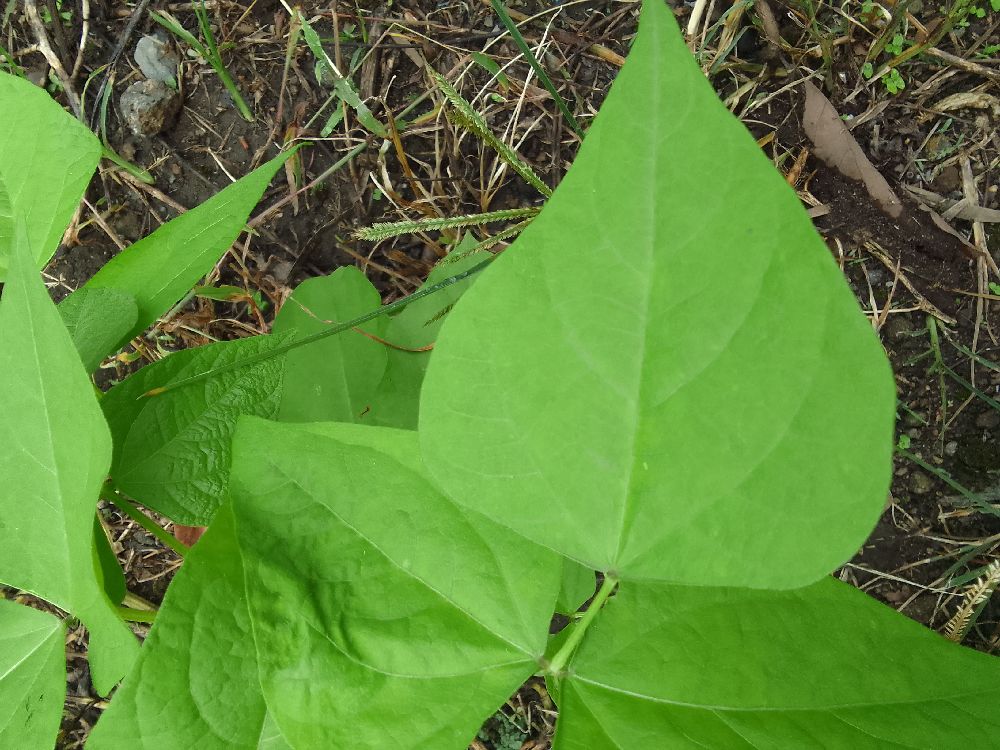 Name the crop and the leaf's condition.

common bean, healthy
